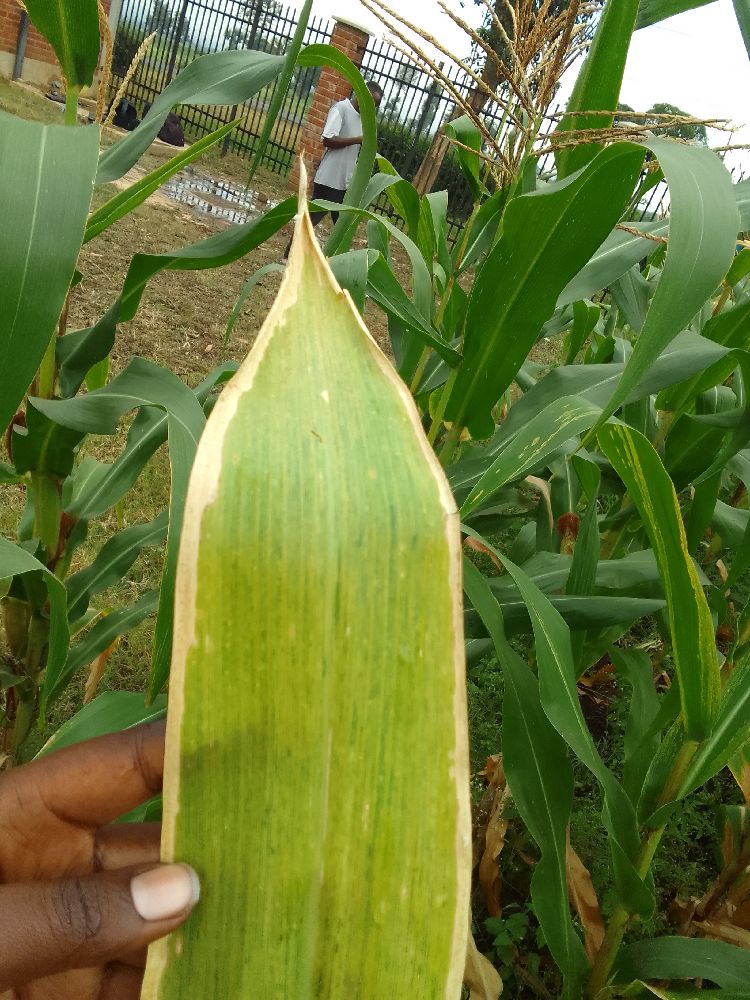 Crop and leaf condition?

maize, maize lethal necrosis
